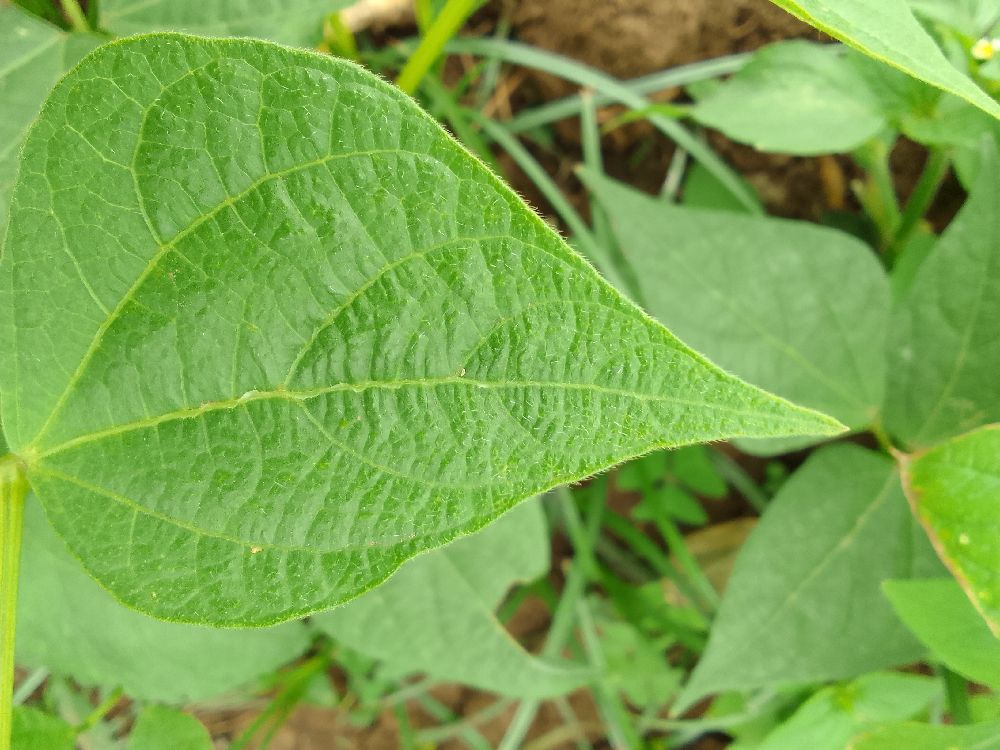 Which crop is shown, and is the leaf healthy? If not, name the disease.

common bean, healthy
